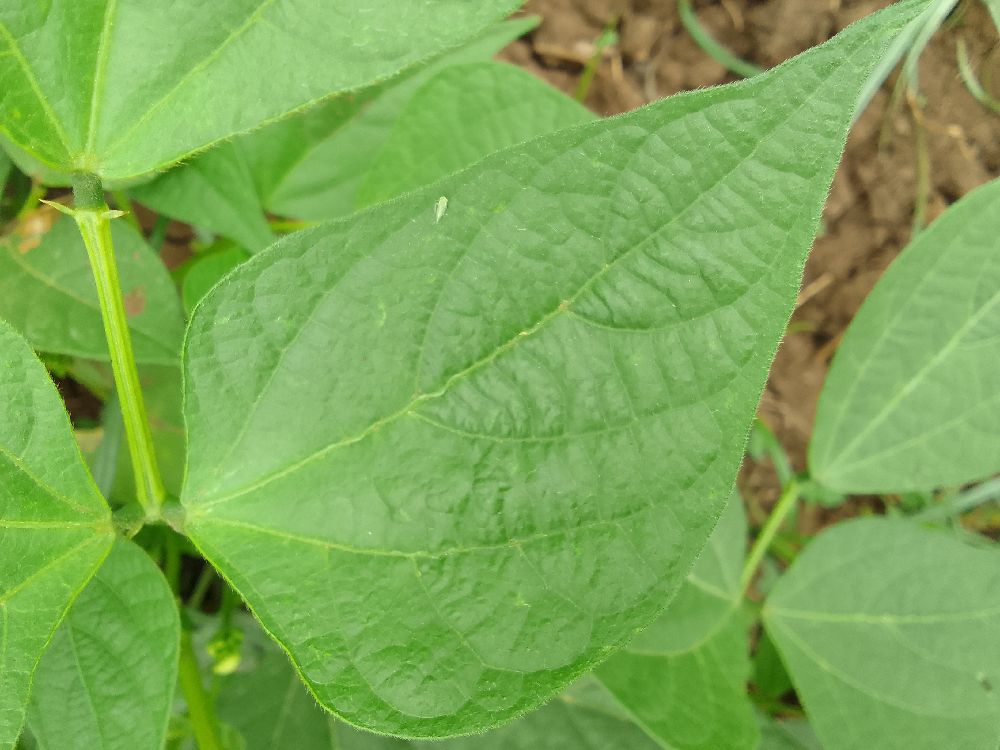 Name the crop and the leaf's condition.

common bean, healthy
